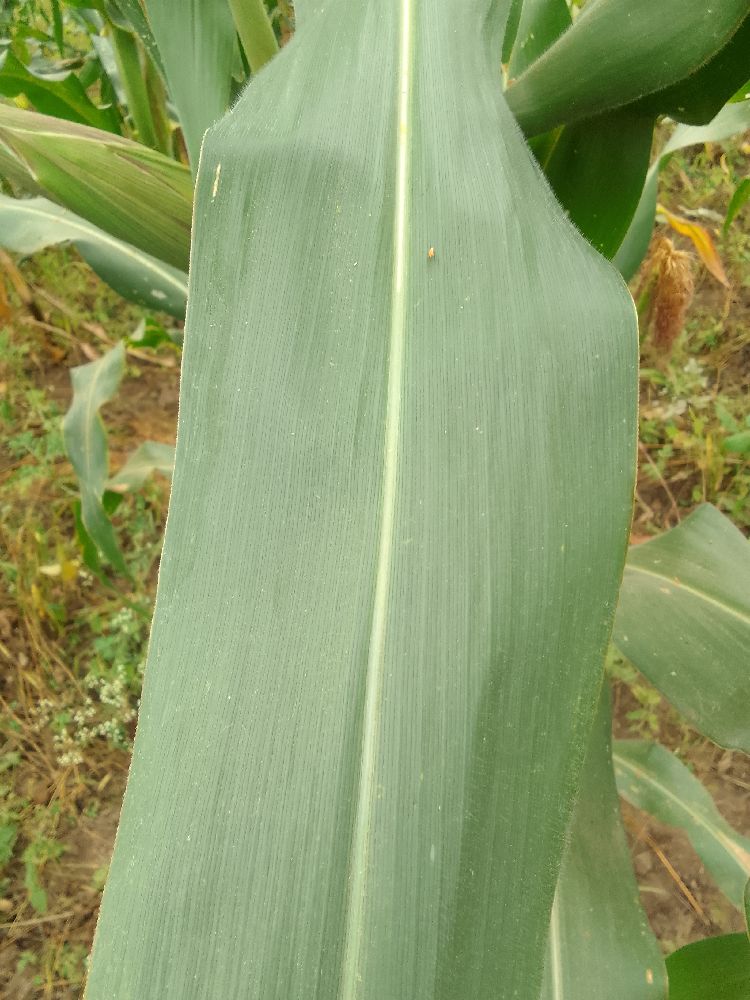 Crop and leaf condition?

maize, healthy
